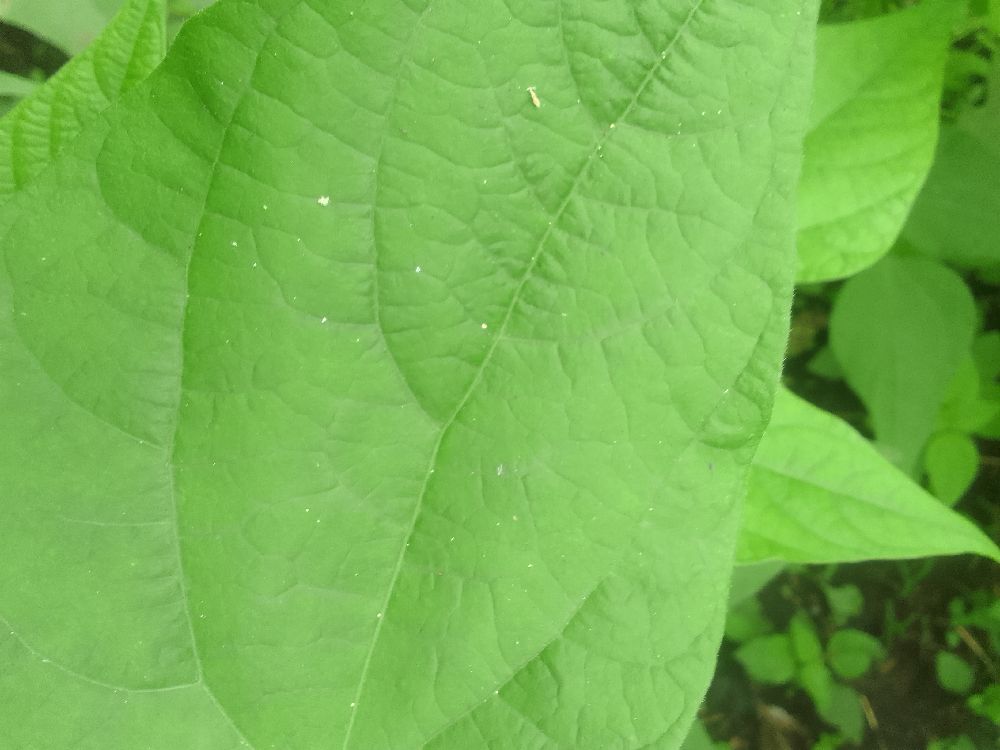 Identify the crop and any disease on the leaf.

common bean, healthy
